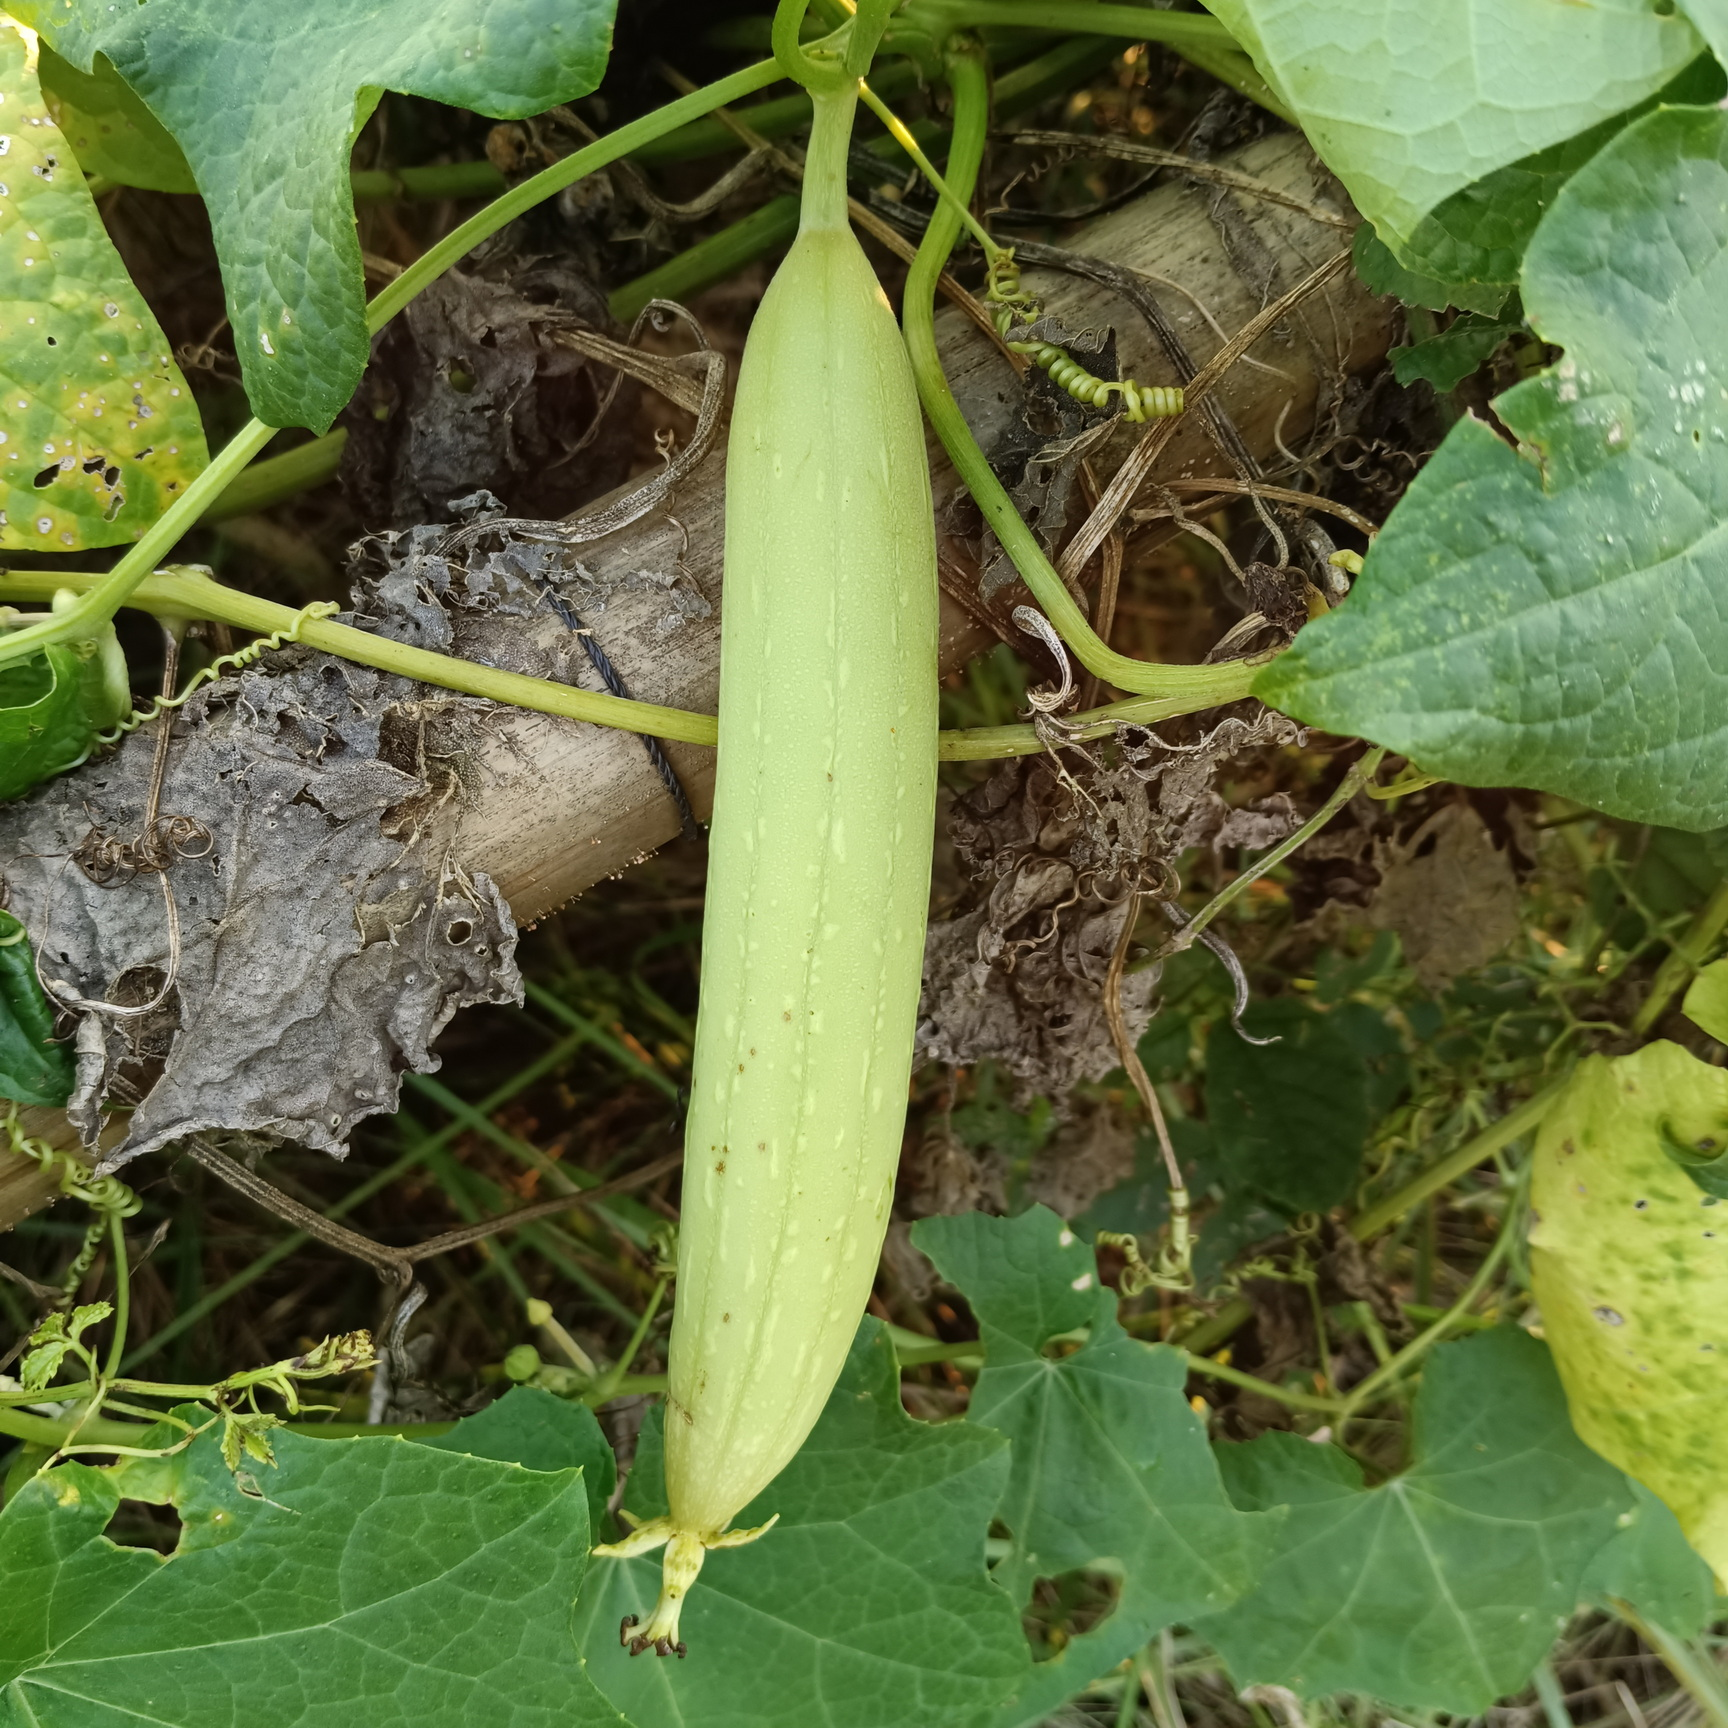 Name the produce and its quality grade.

luffa, fresh
